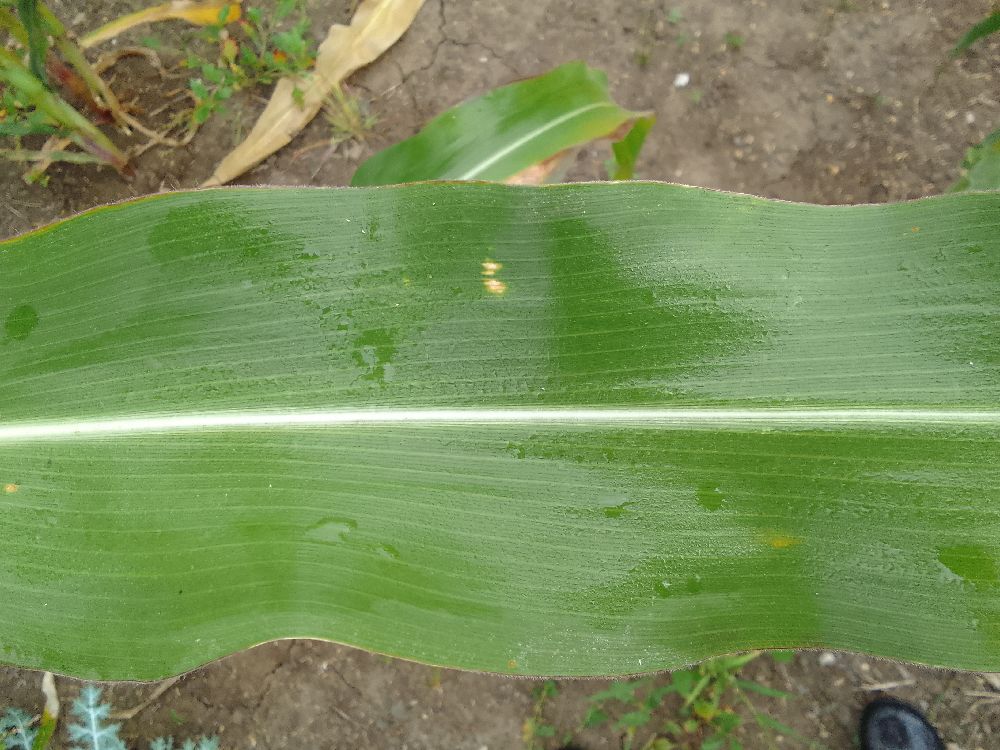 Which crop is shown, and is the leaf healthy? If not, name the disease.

maize, healthy
